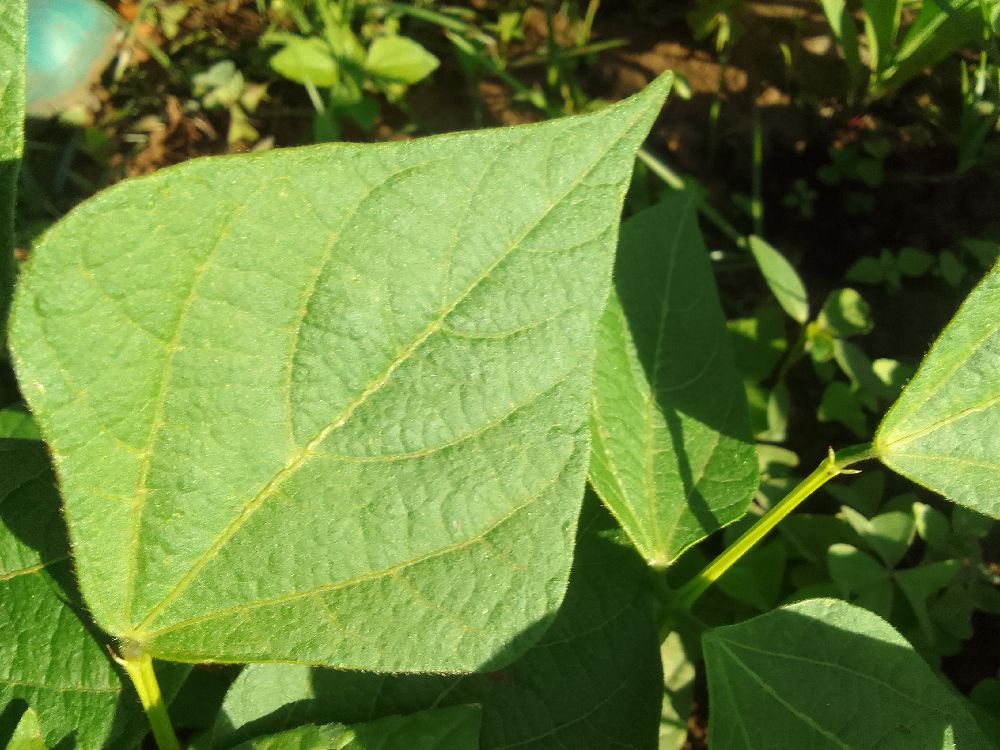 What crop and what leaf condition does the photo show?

common bean, healthy
